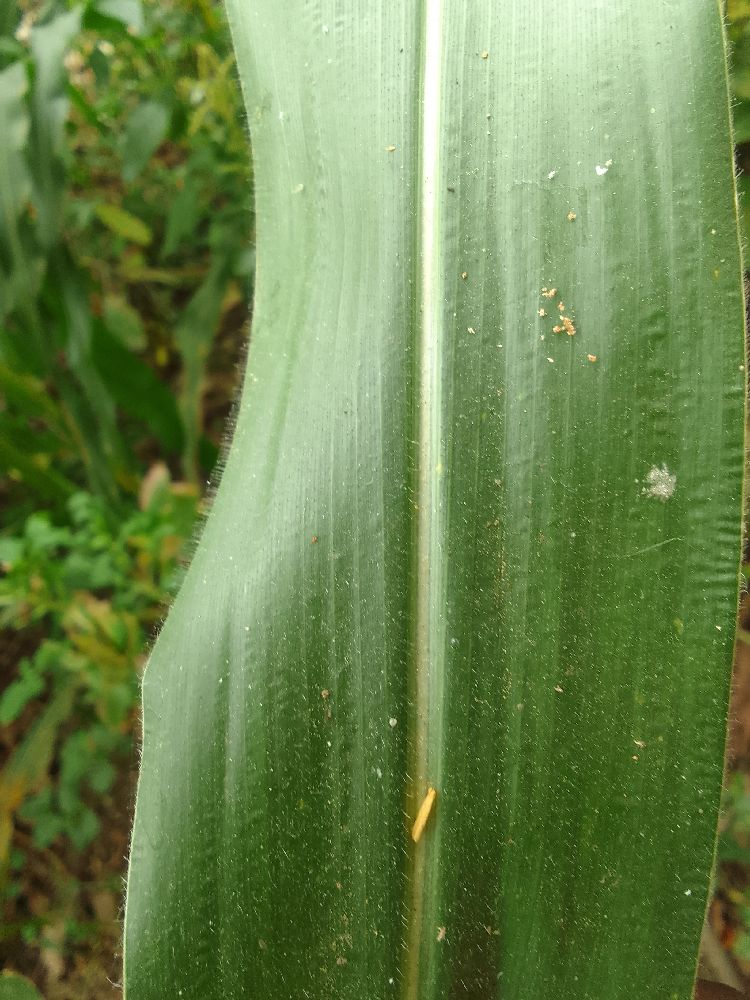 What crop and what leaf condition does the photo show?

maize, healthy
